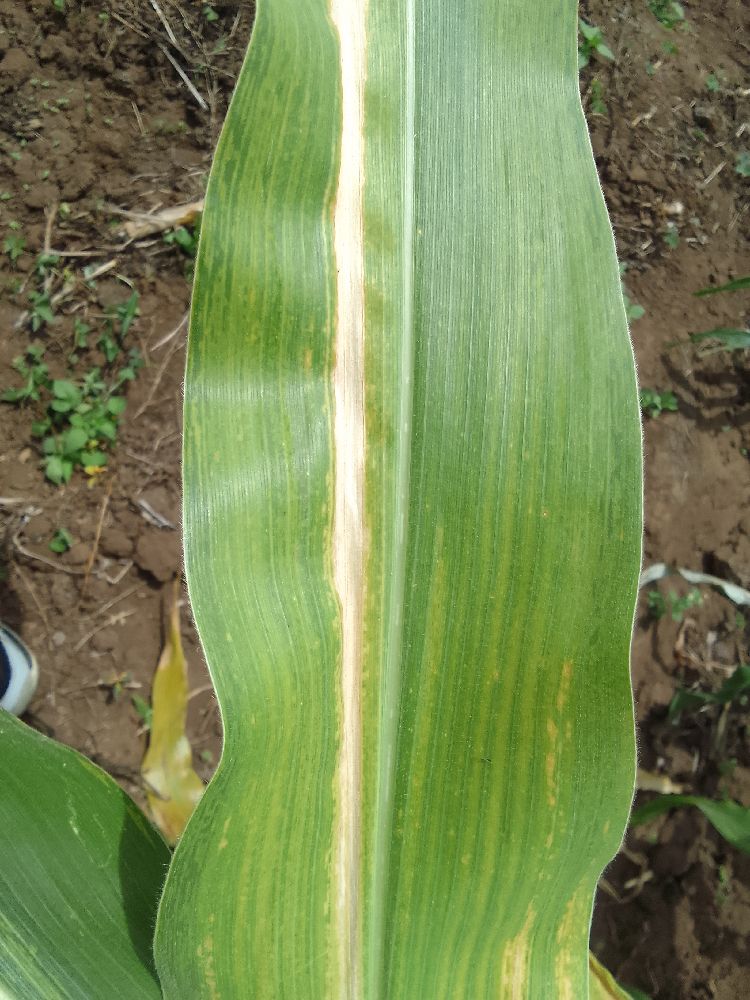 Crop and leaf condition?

maize, maize lethal necrosis
